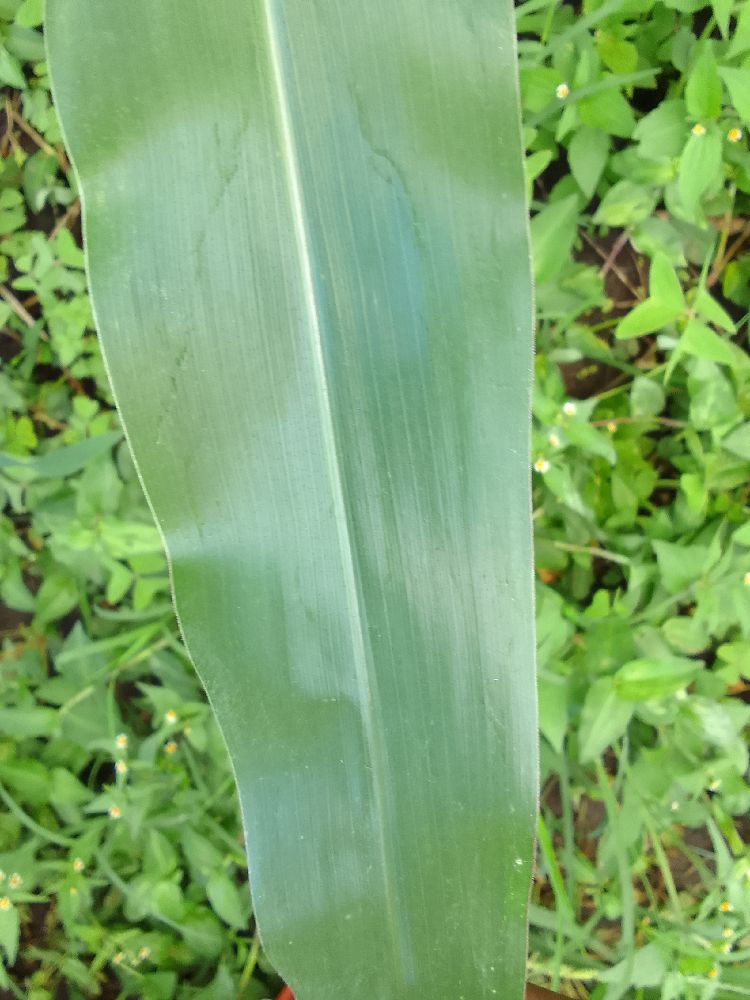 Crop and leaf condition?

maize, healthy
